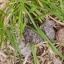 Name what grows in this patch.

grass
